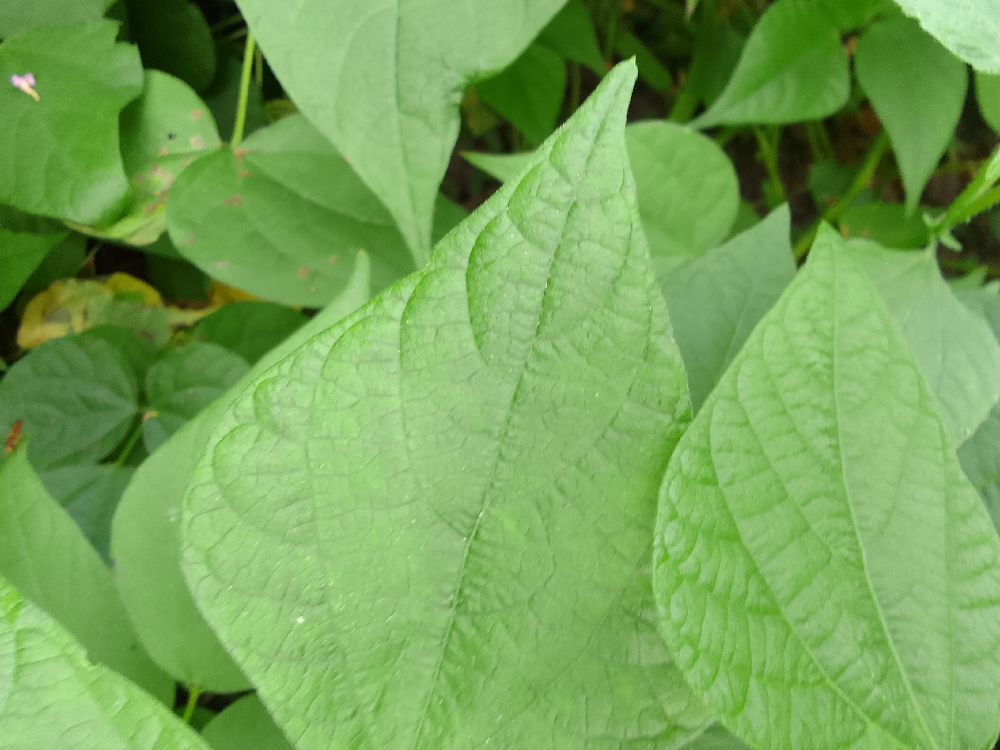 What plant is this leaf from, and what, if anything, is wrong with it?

common bean, healthy
